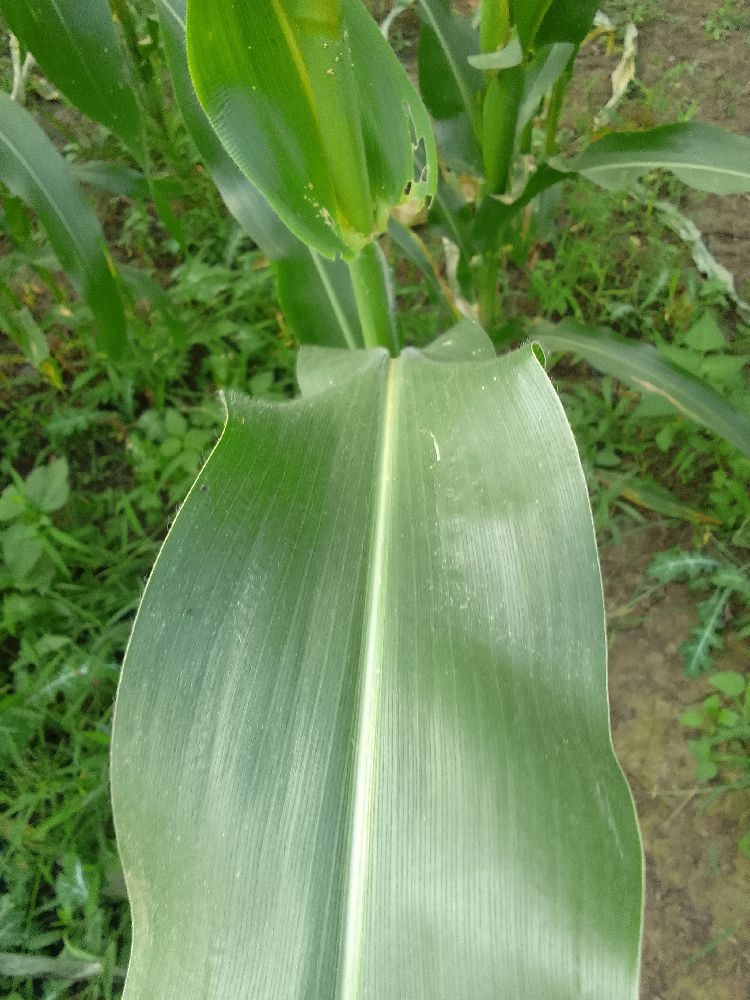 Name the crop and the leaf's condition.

maize, healthy
